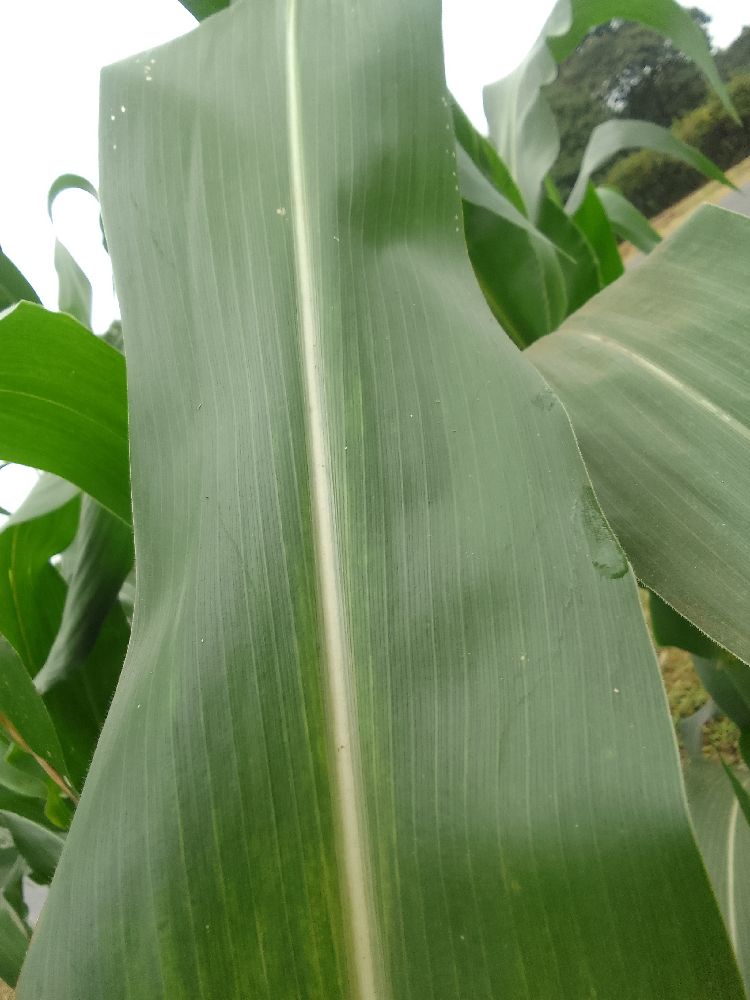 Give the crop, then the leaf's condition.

maize, healthy
